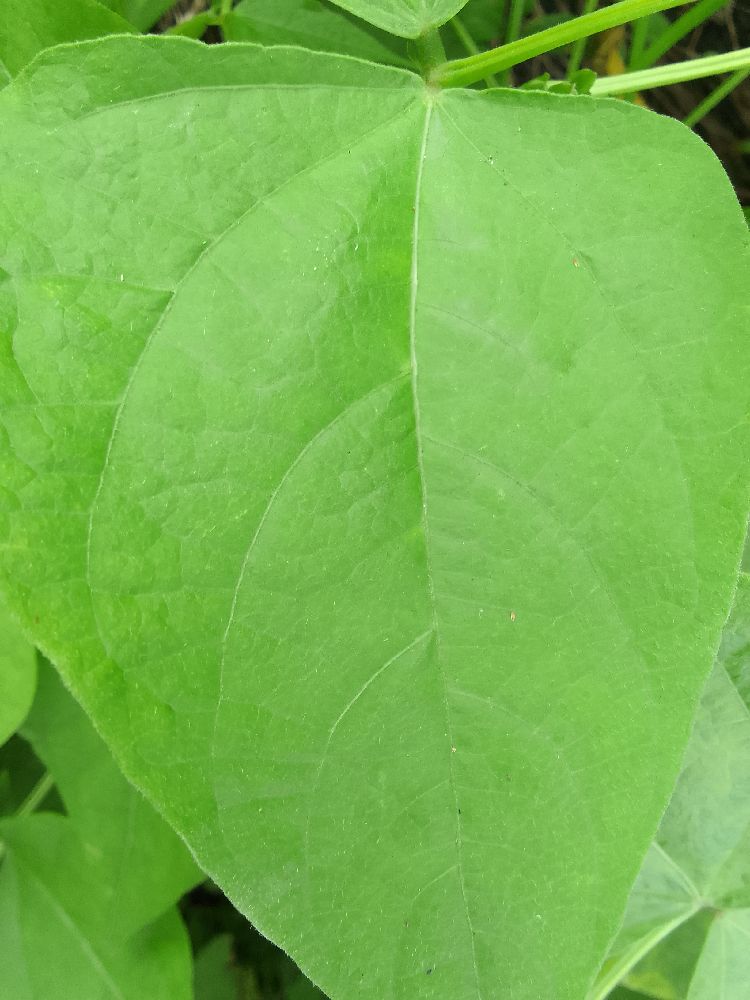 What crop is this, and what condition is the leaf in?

common bean, healthy
